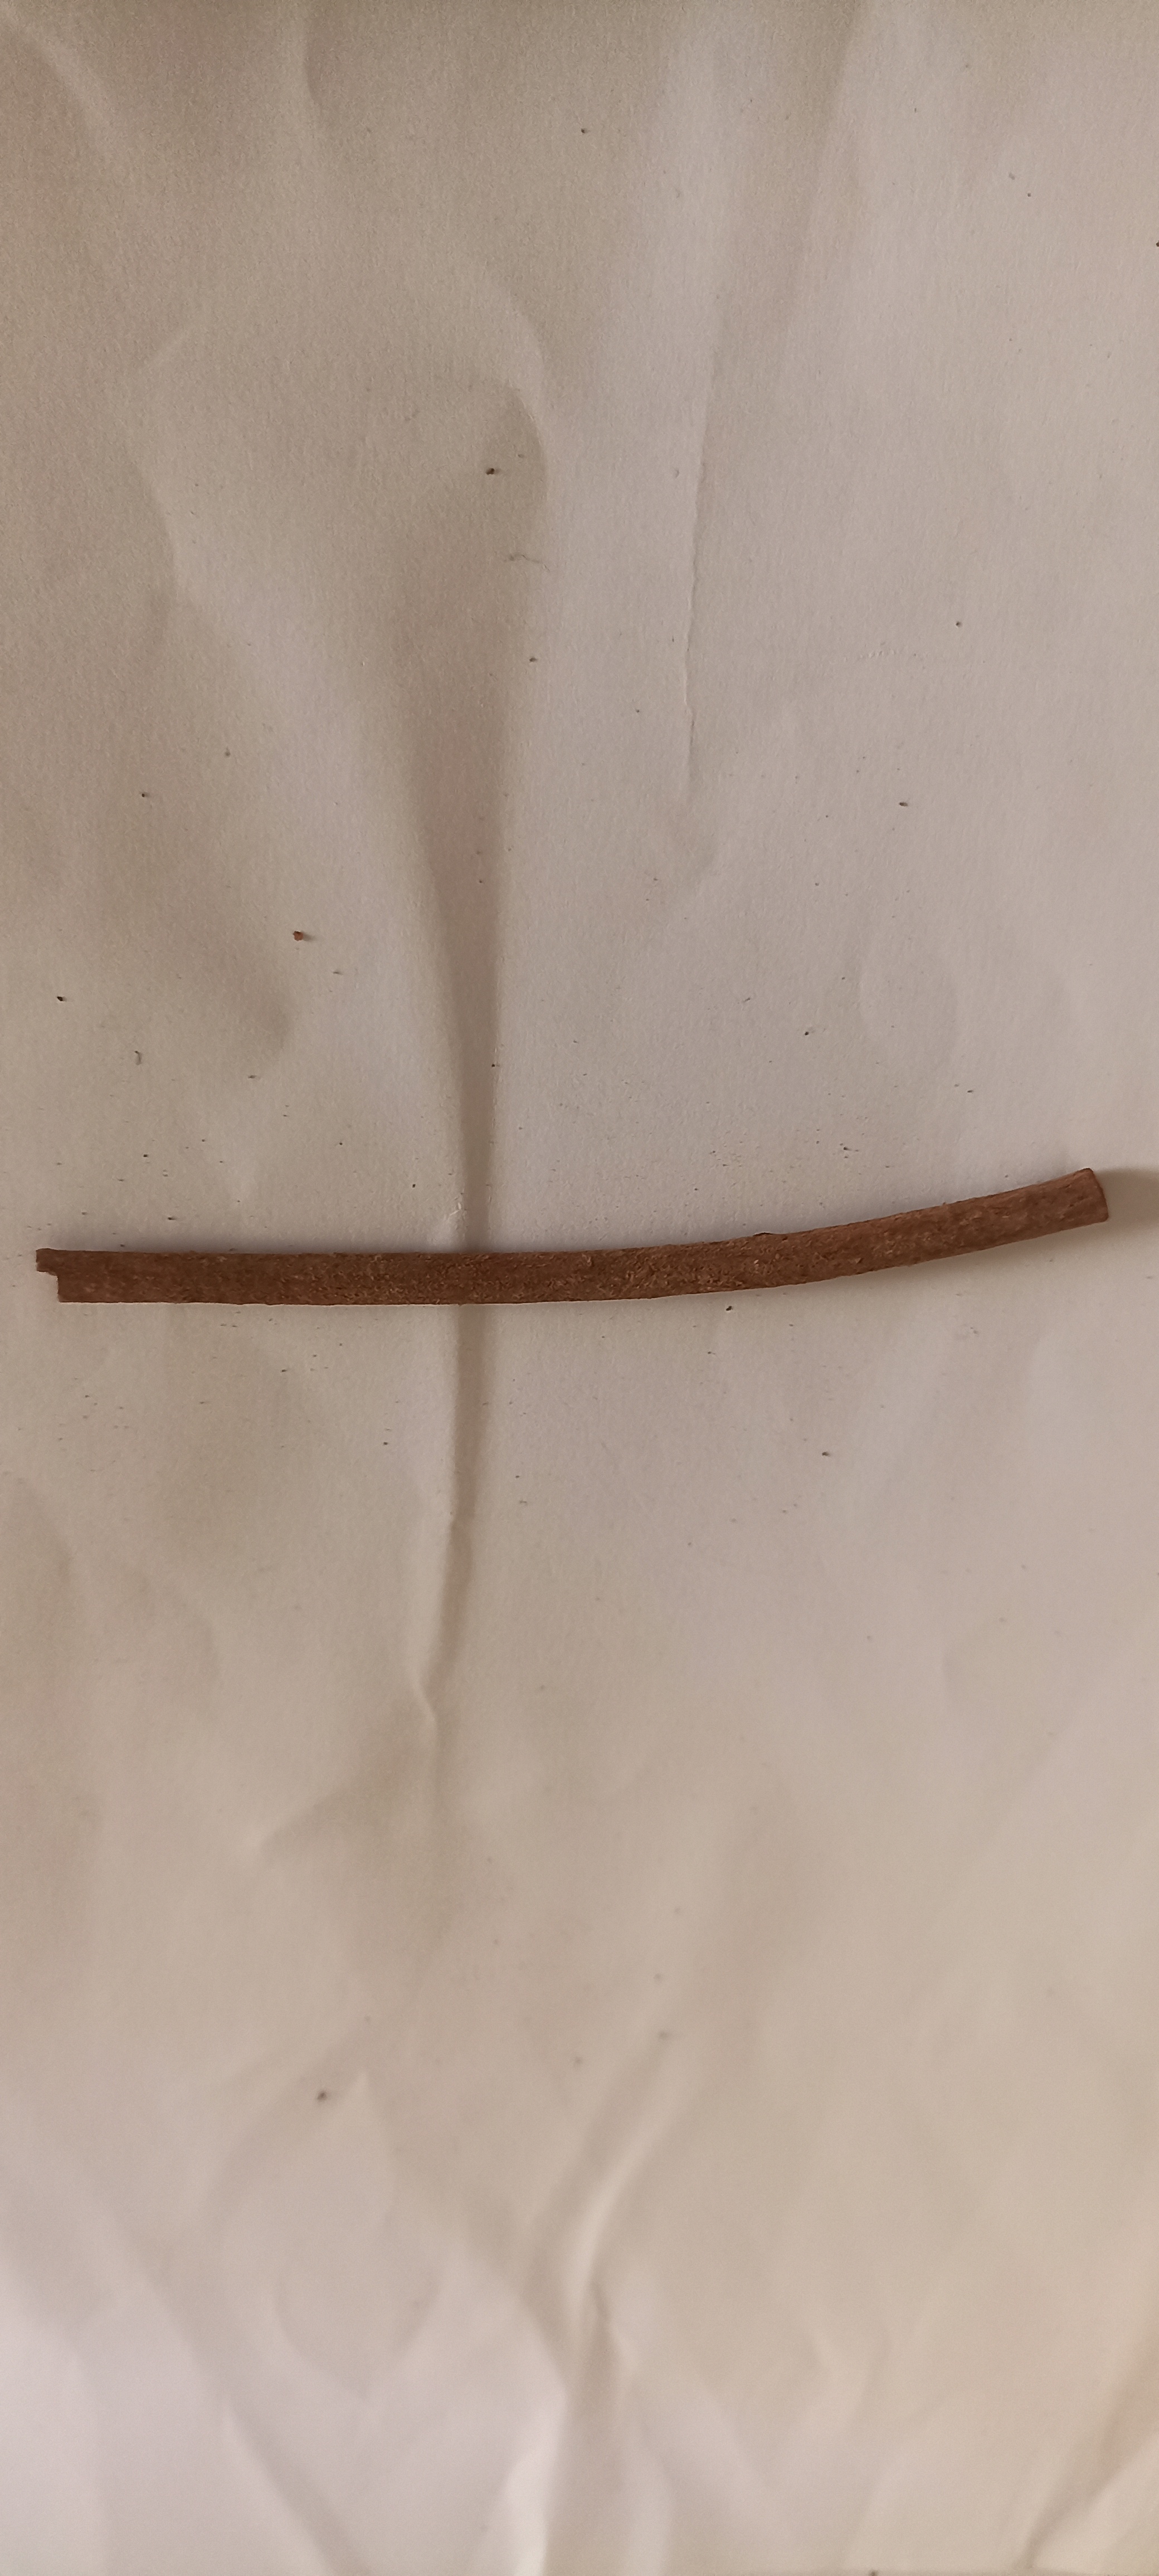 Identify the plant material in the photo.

manjistha
